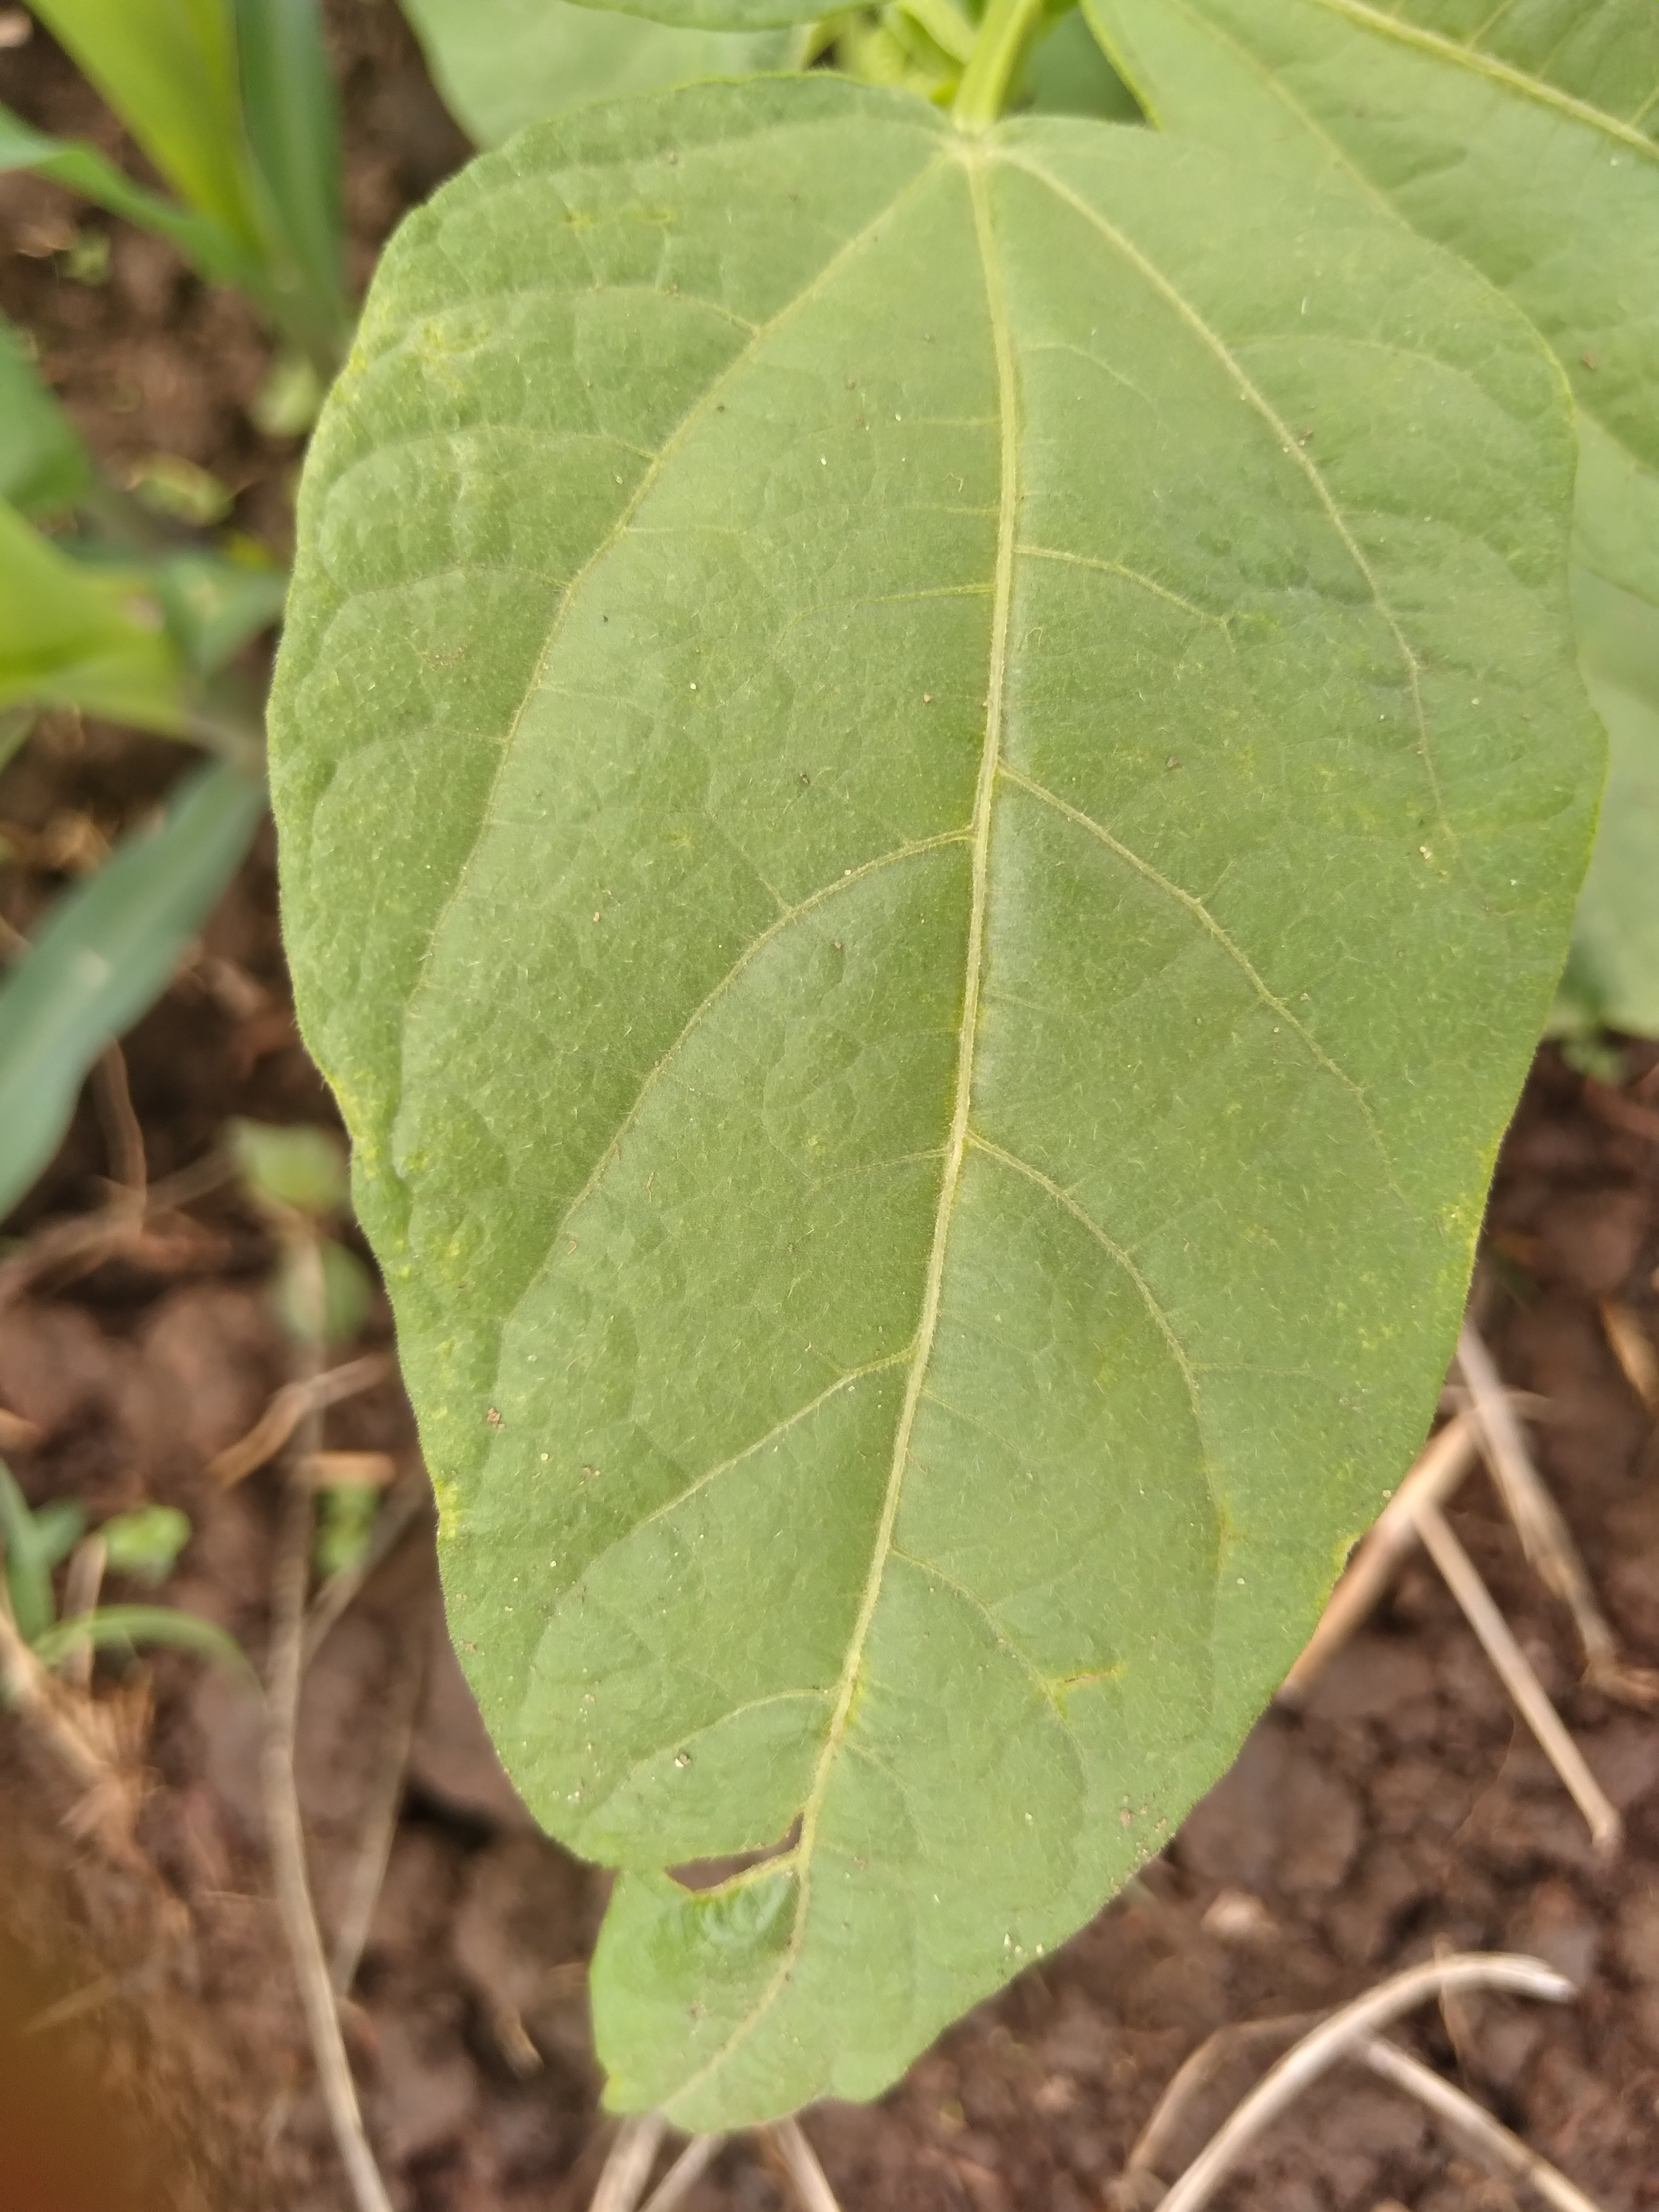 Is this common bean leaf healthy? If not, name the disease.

healthy
